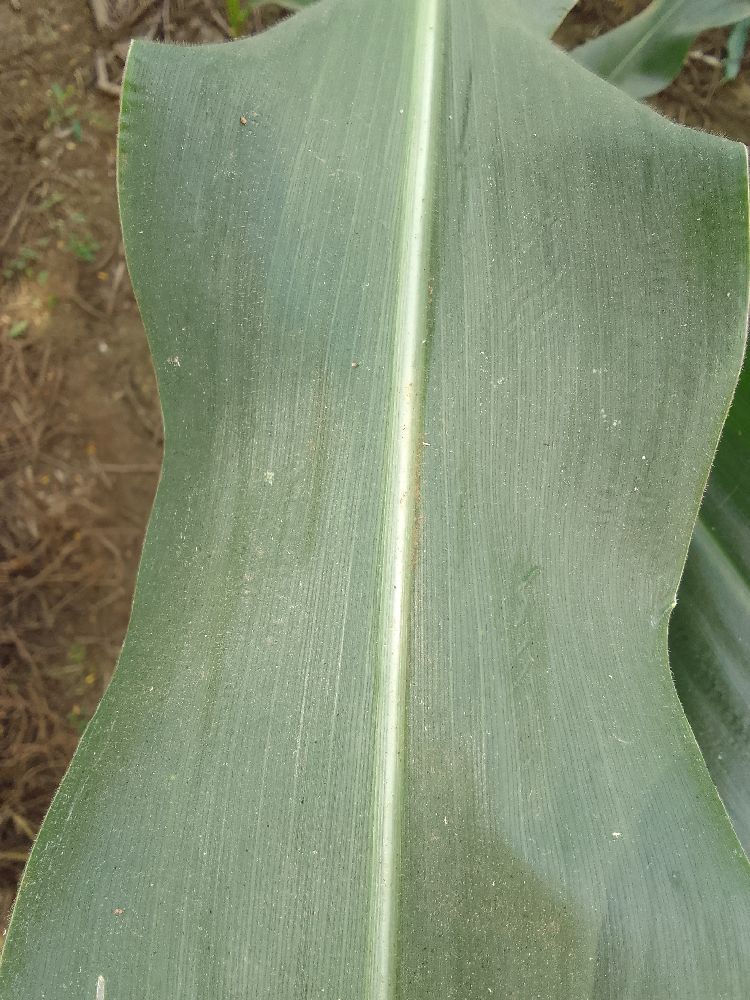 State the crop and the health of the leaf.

maize, healthy
